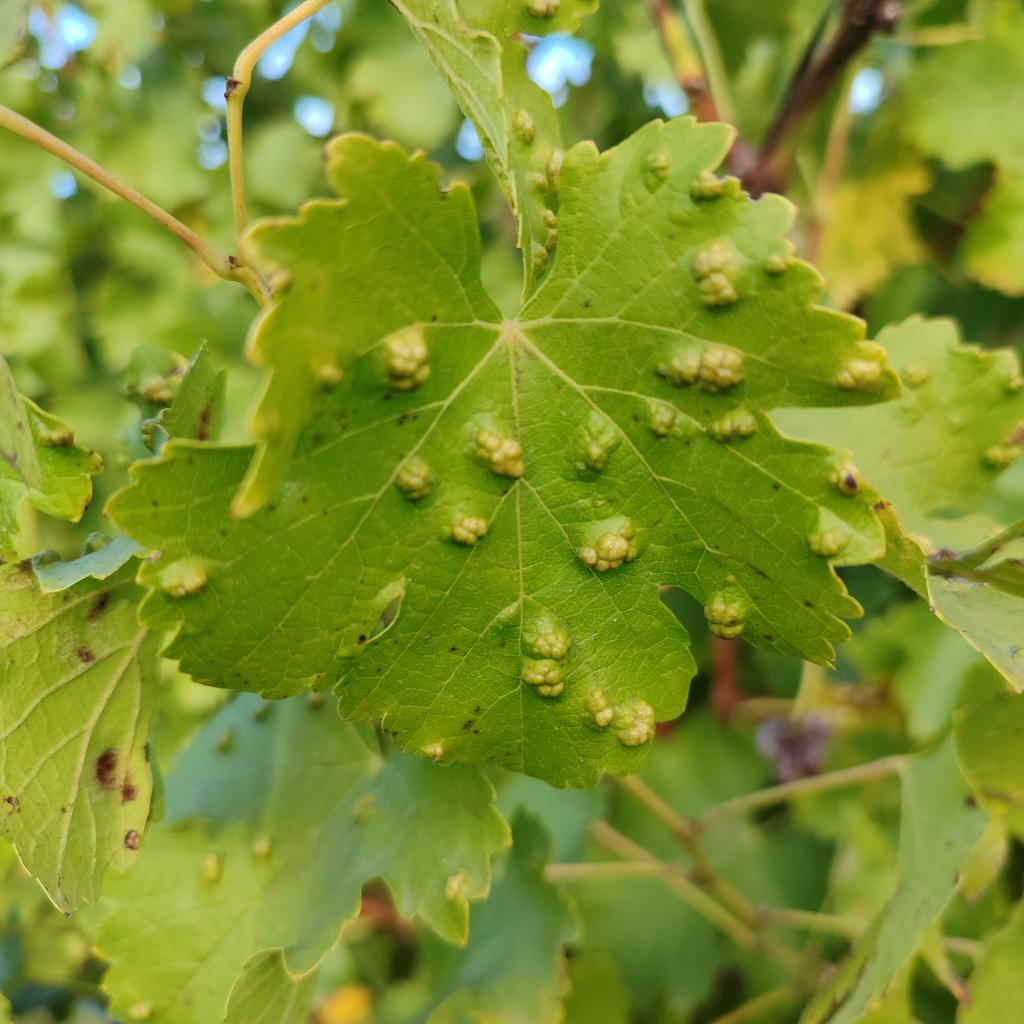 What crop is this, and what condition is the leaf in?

grapevine, erineum mite
